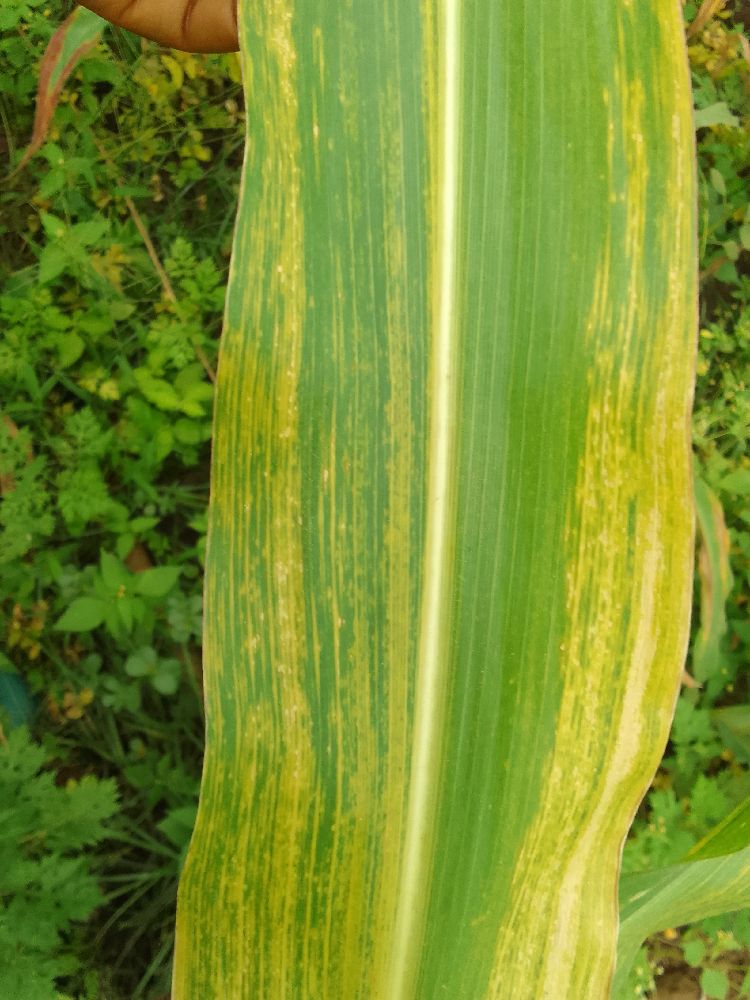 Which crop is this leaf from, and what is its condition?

maize, maize lethal necrosis
